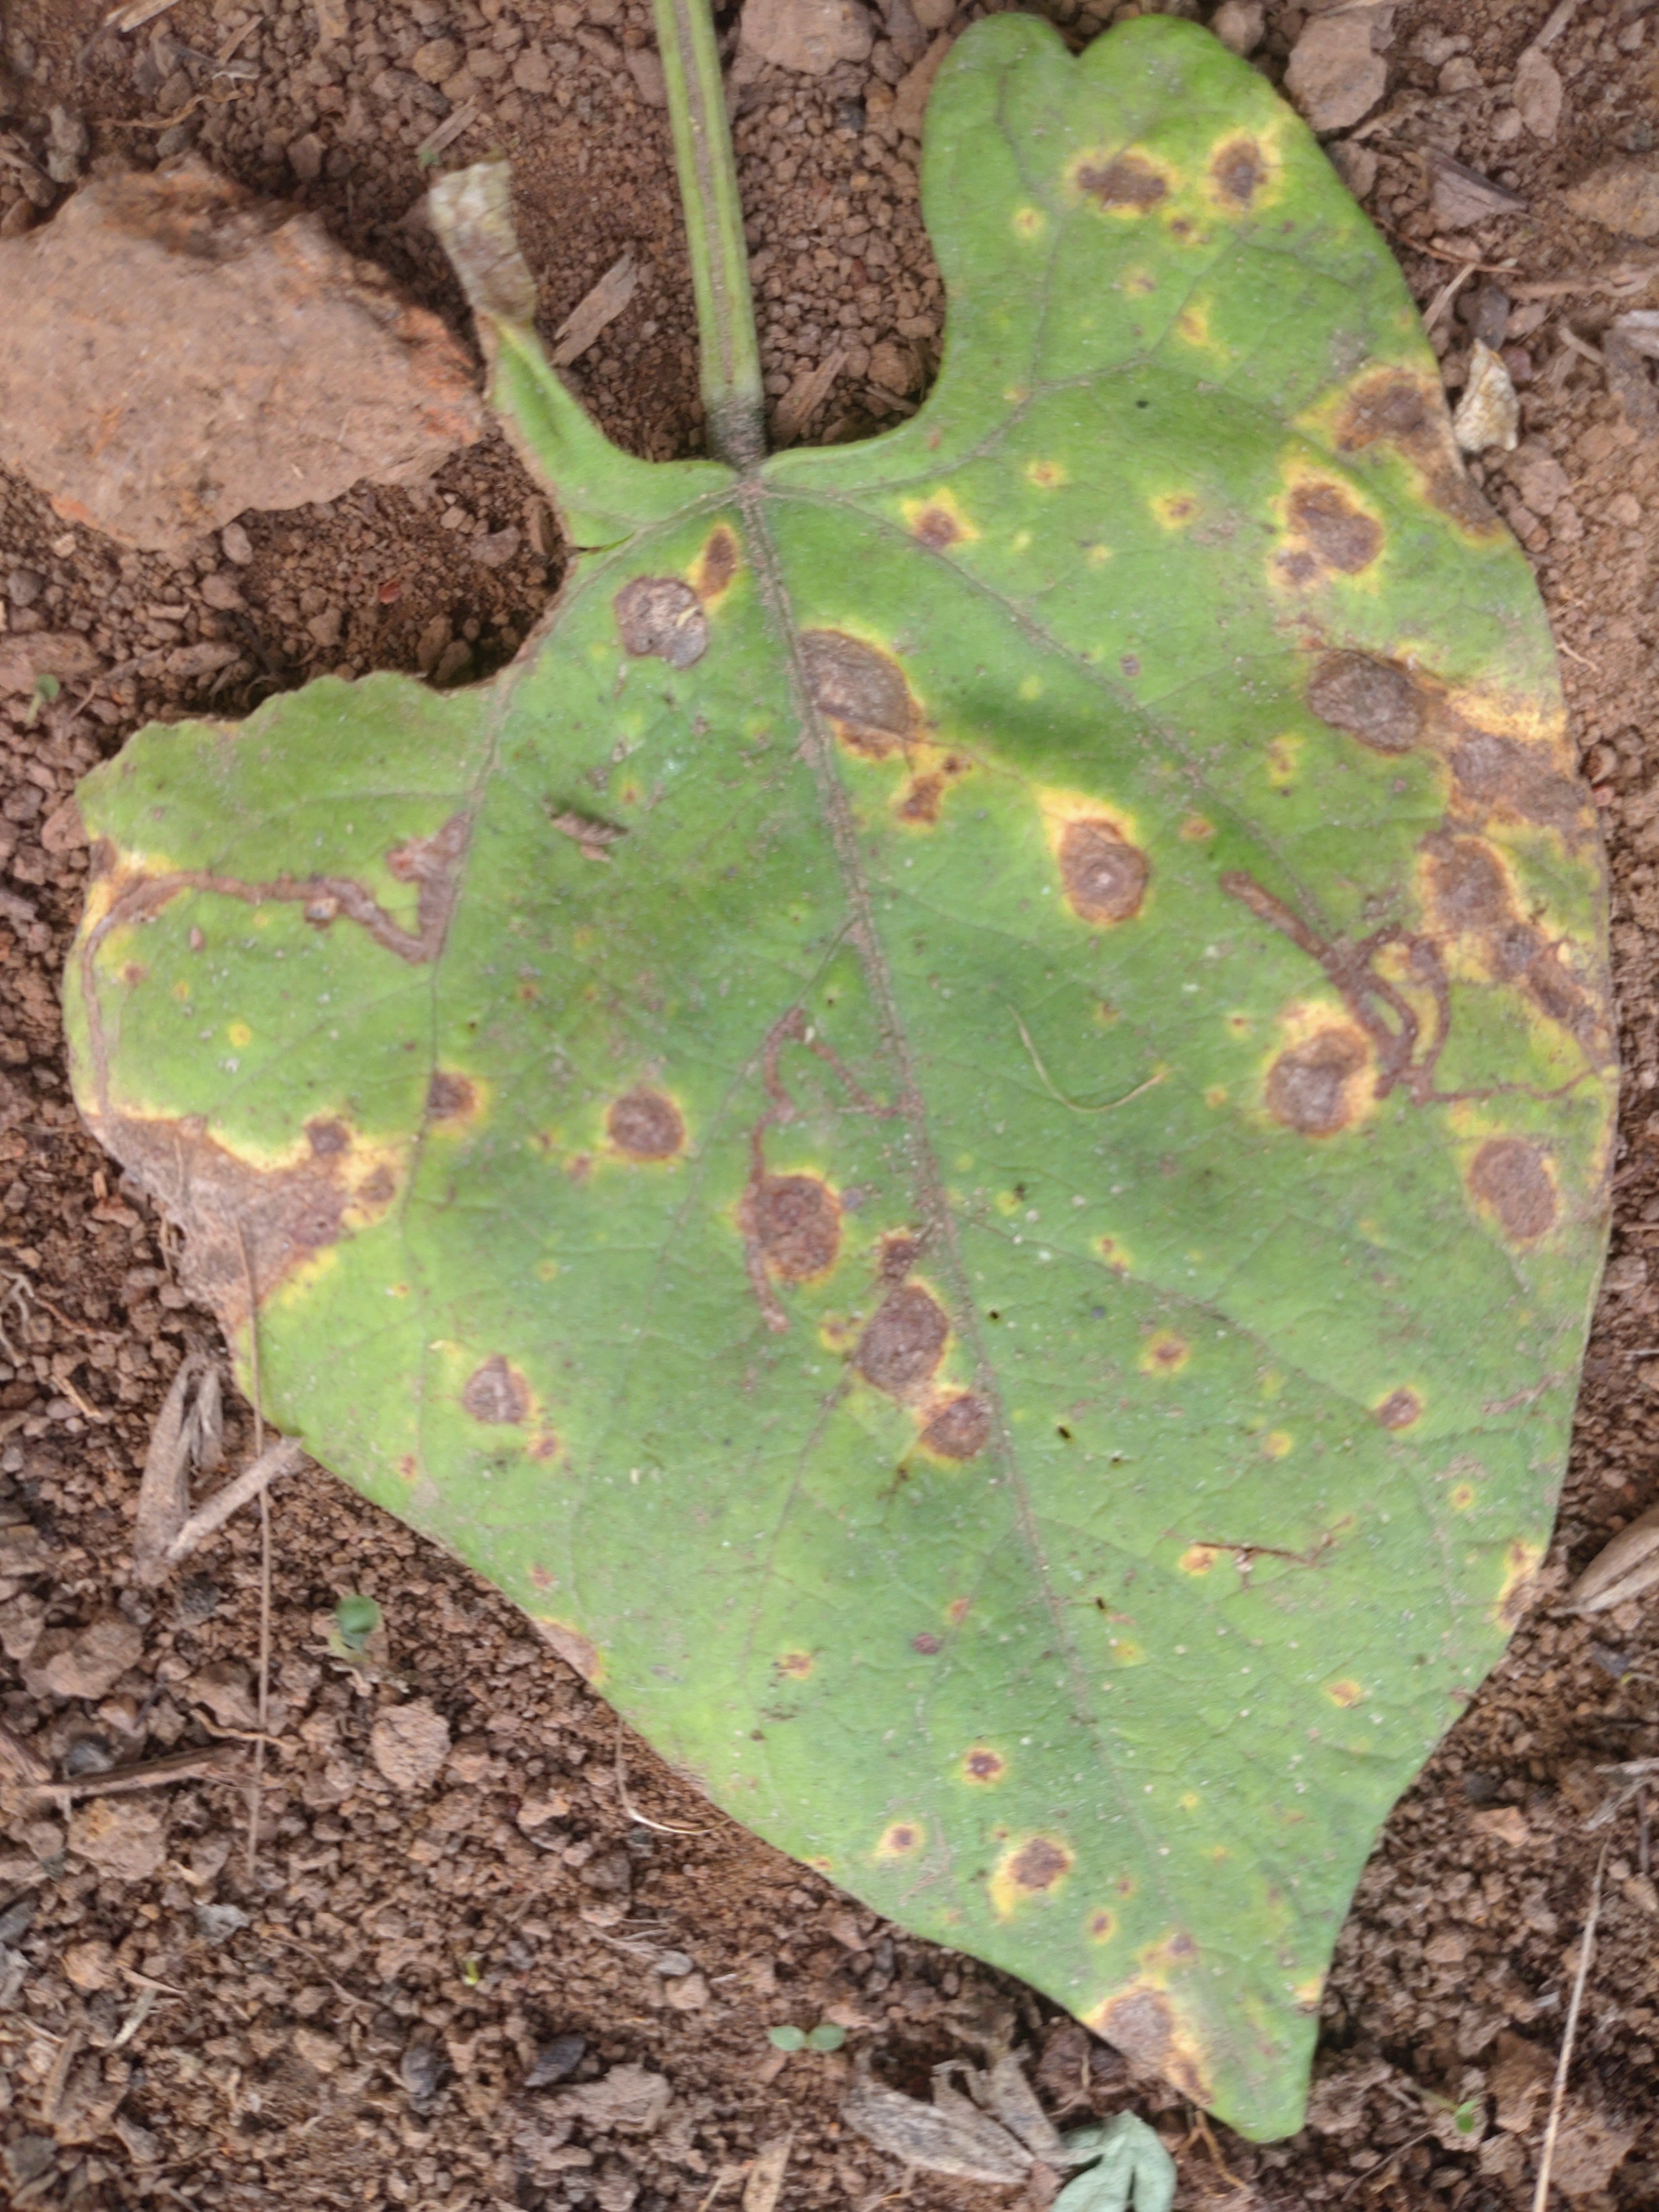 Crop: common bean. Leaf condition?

rust
